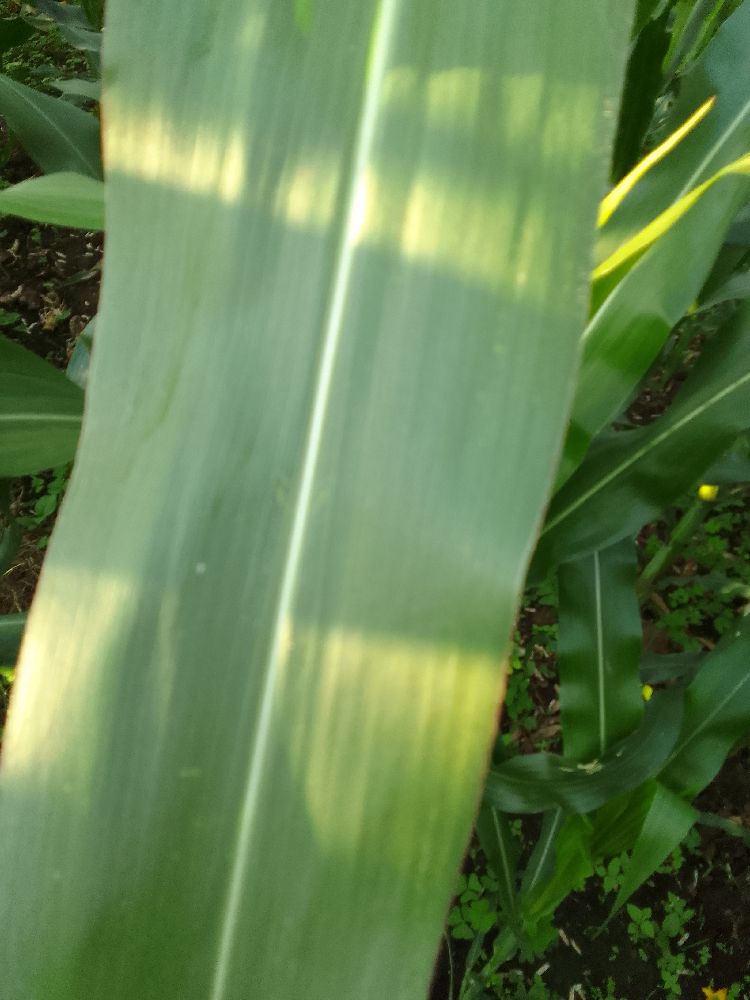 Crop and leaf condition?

maize, healthy
